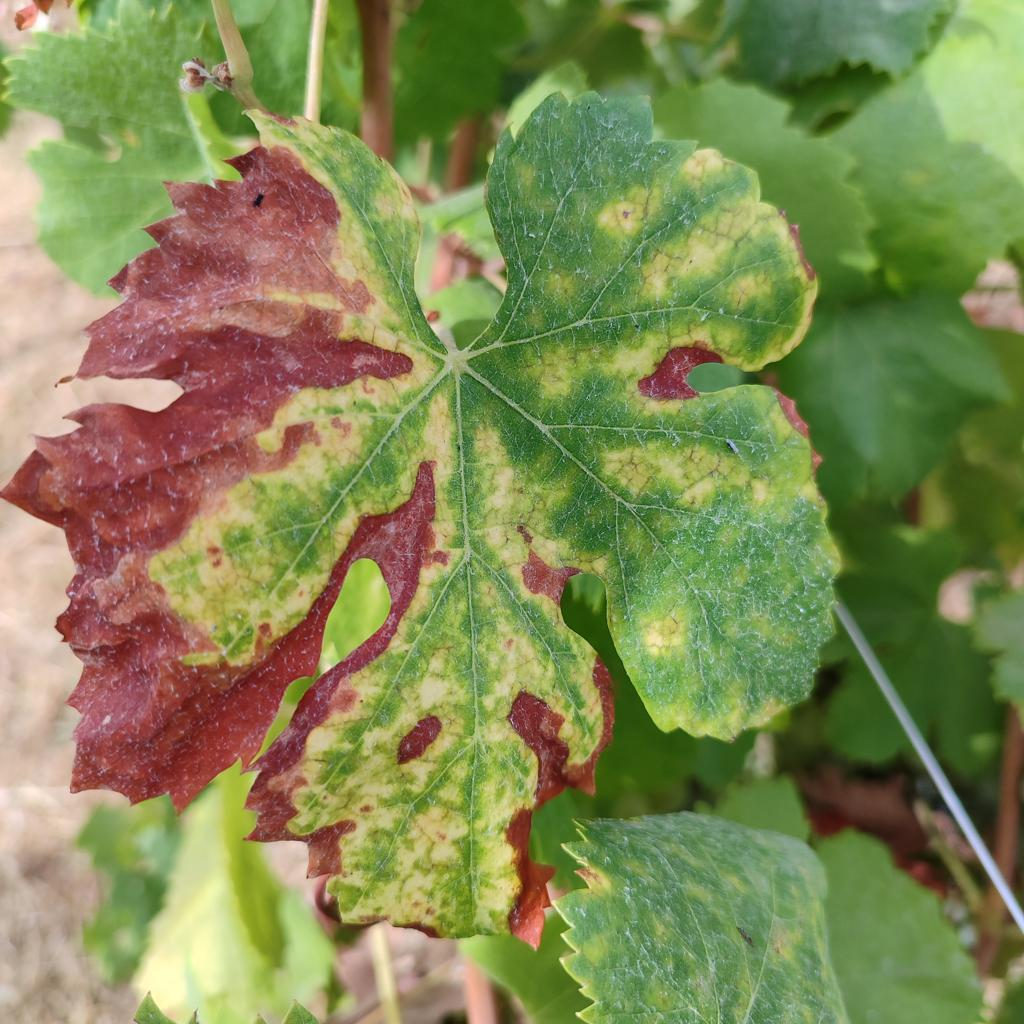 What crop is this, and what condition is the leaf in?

grapevine, esca complex
